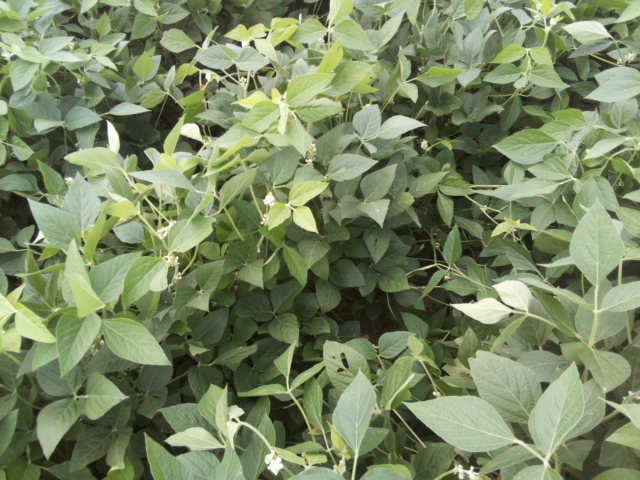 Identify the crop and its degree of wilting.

soybean, leaves with no wilting
